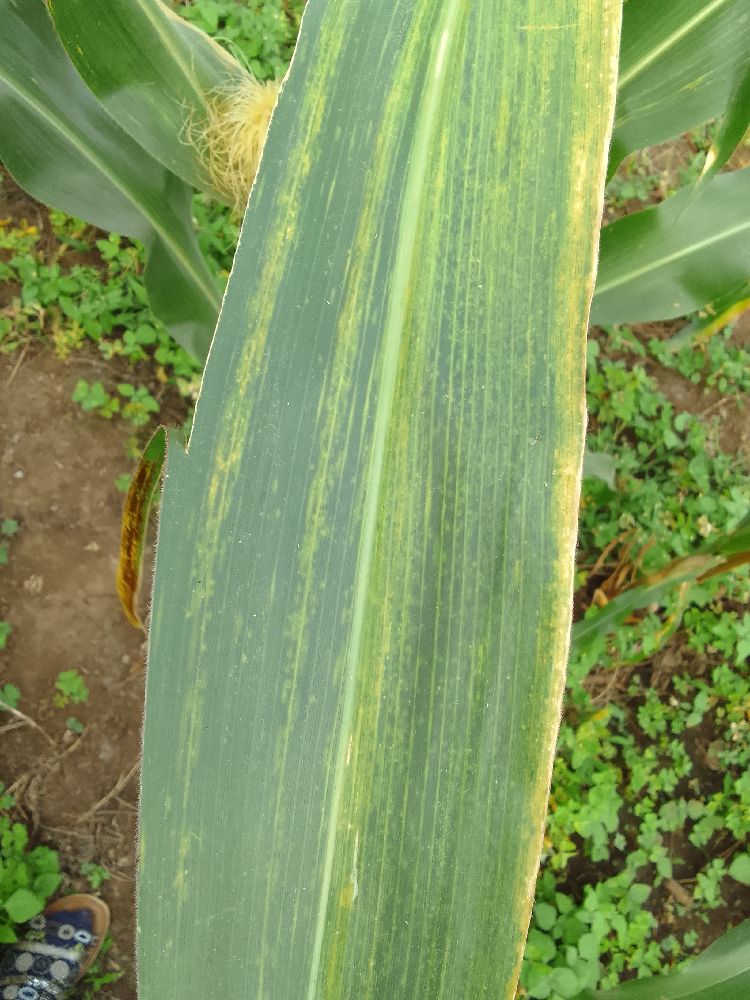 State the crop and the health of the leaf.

maize, maize lethal necrosis
